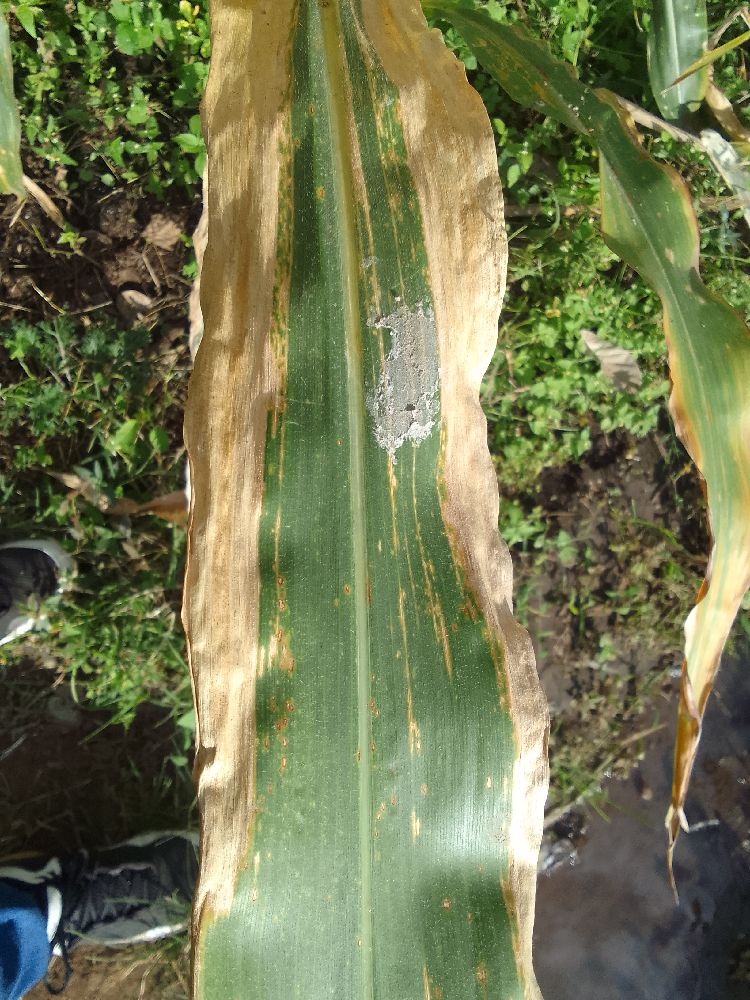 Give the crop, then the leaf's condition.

maize, maize lethal necrosis
